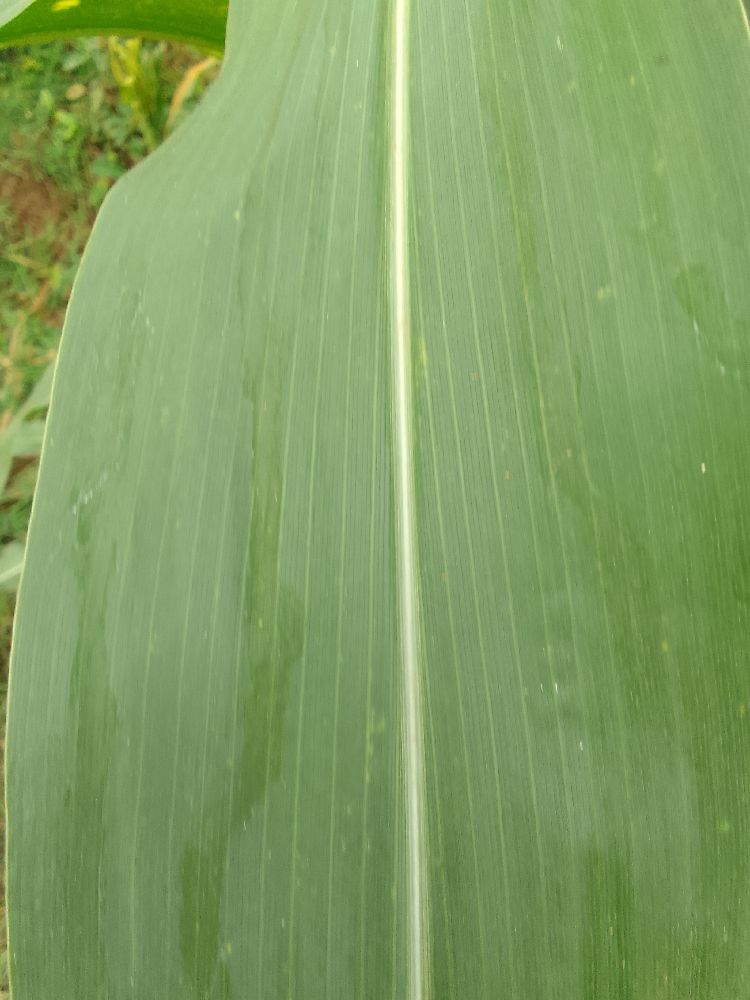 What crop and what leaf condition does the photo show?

maize, healthy
